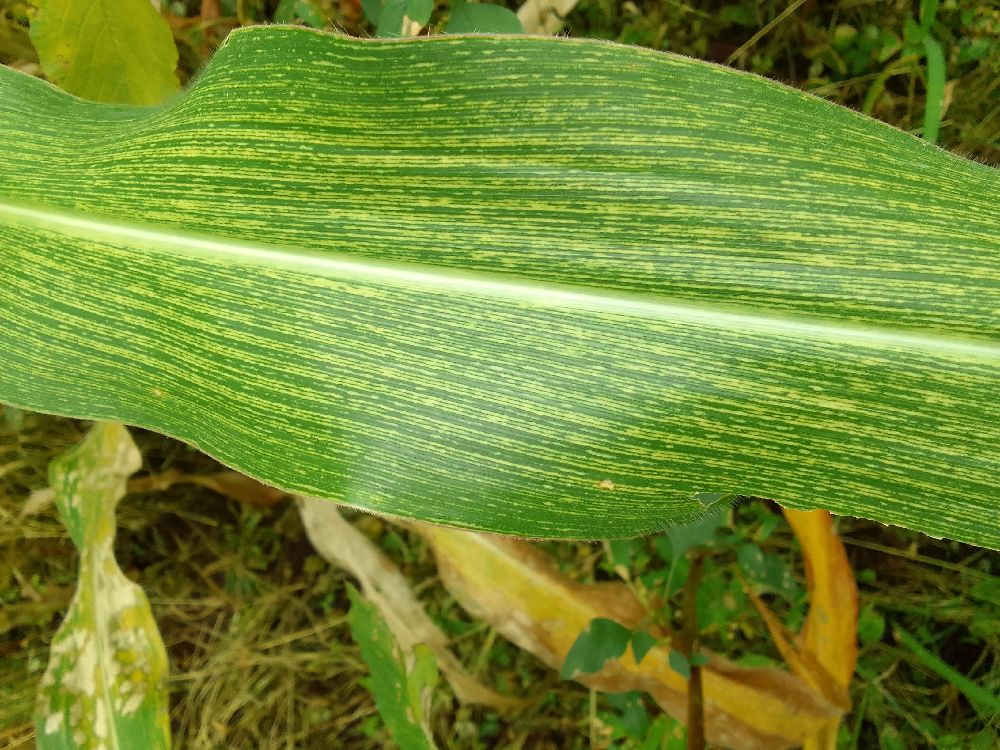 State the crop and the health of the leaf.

maize, maize streak virus
